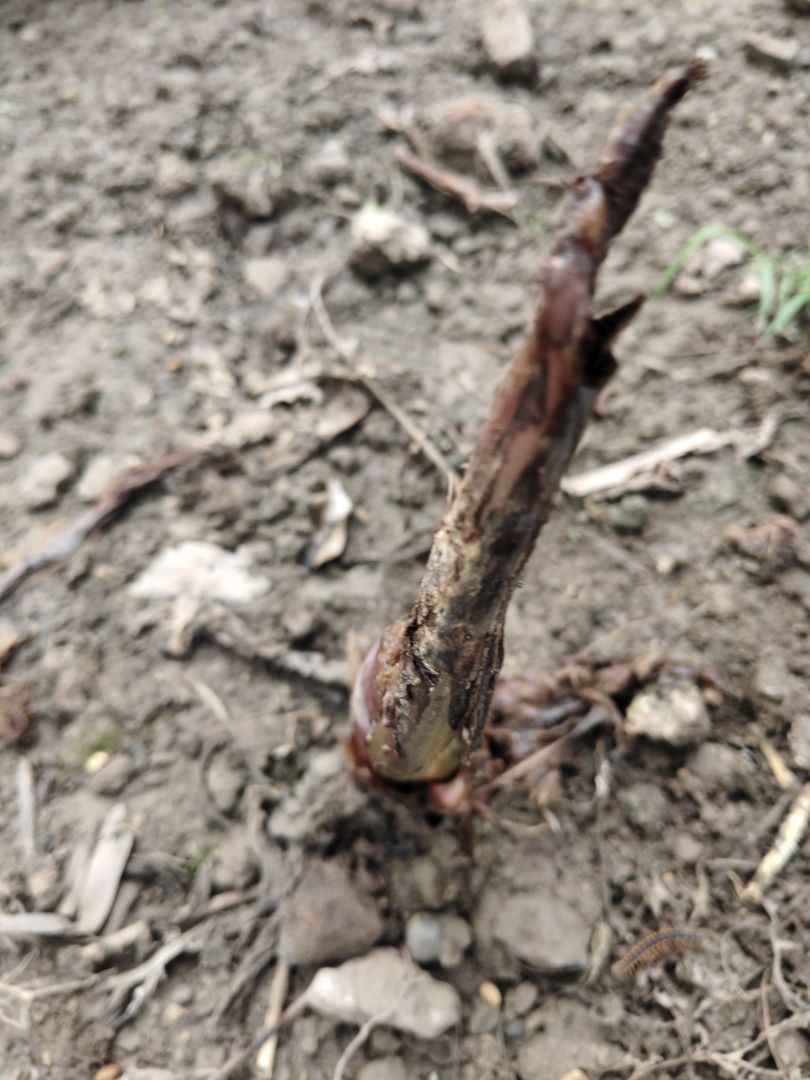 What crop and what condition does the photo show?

taro, root rot
